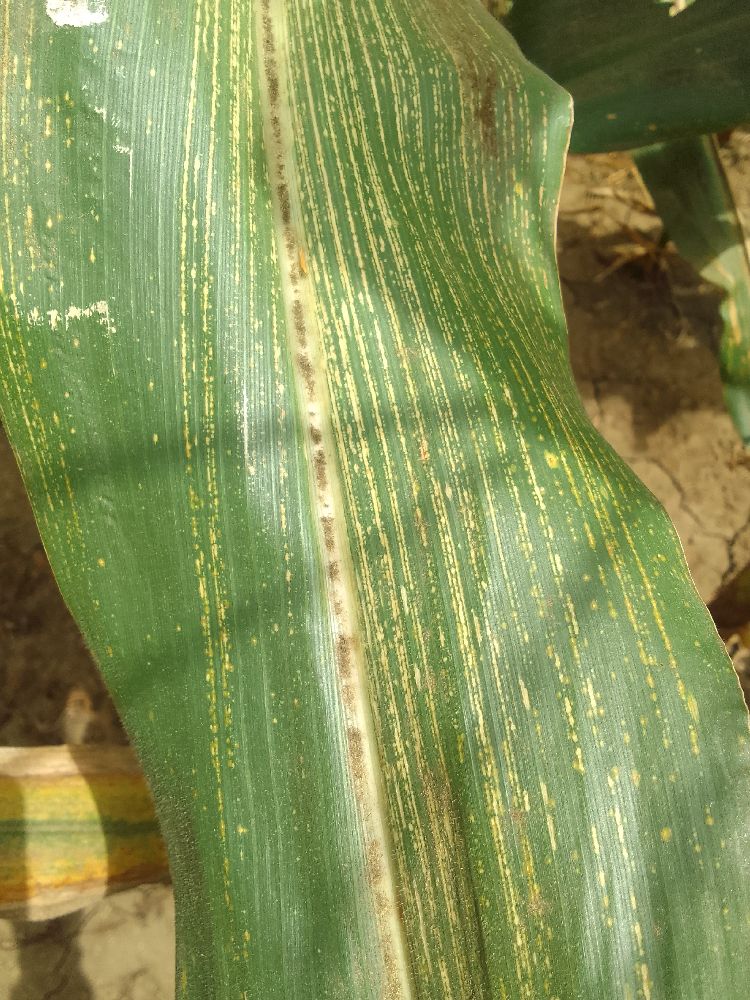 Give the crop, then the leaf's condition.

maize, maize streak virus
